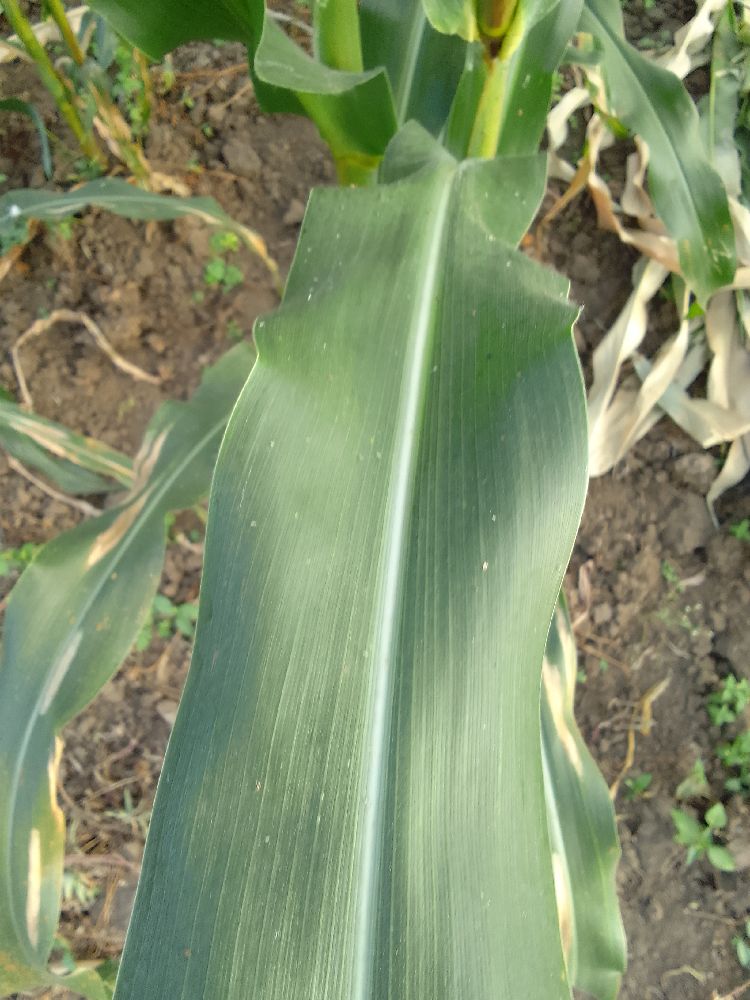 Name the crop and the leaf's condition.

maize, healthy
